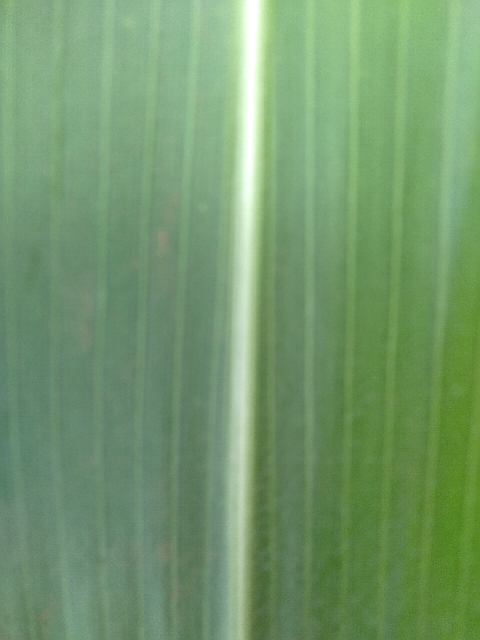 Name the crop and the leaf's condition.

maize, healthy
